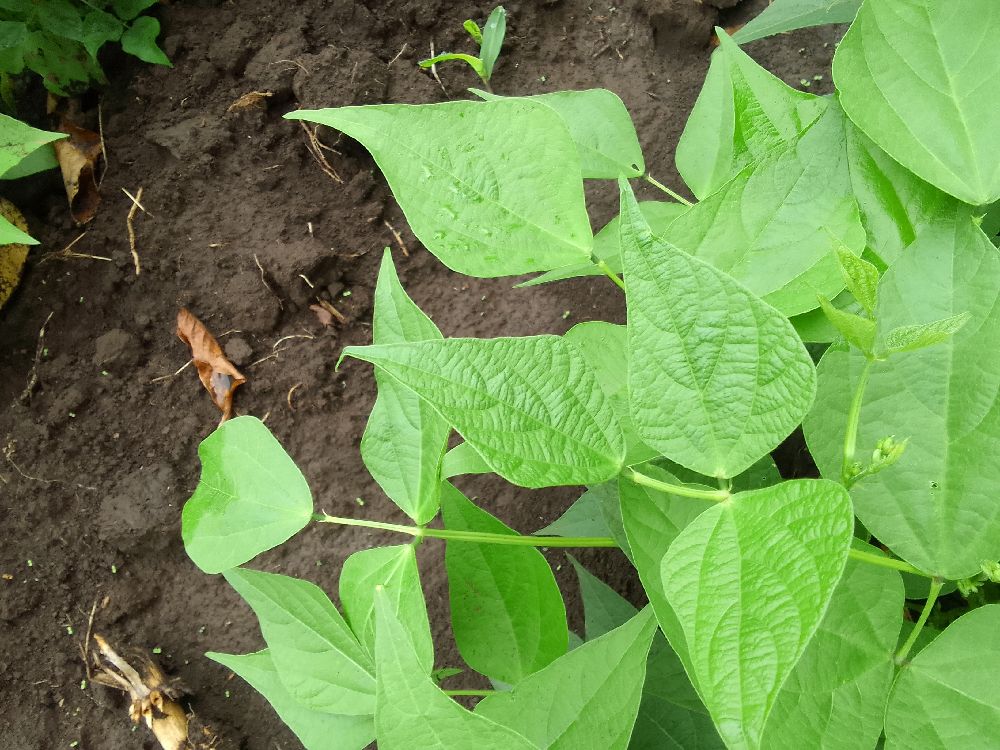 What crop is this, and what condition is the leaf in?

common bean, healthy
